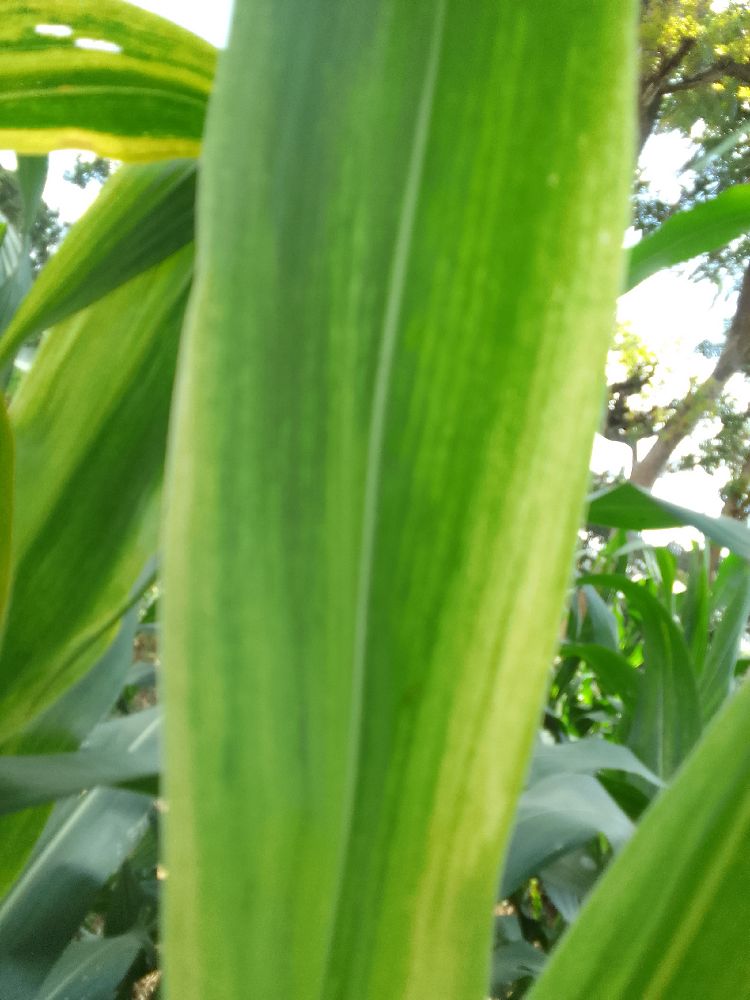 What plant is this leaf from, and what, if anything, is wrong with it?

maize, maize lethal necrosis
